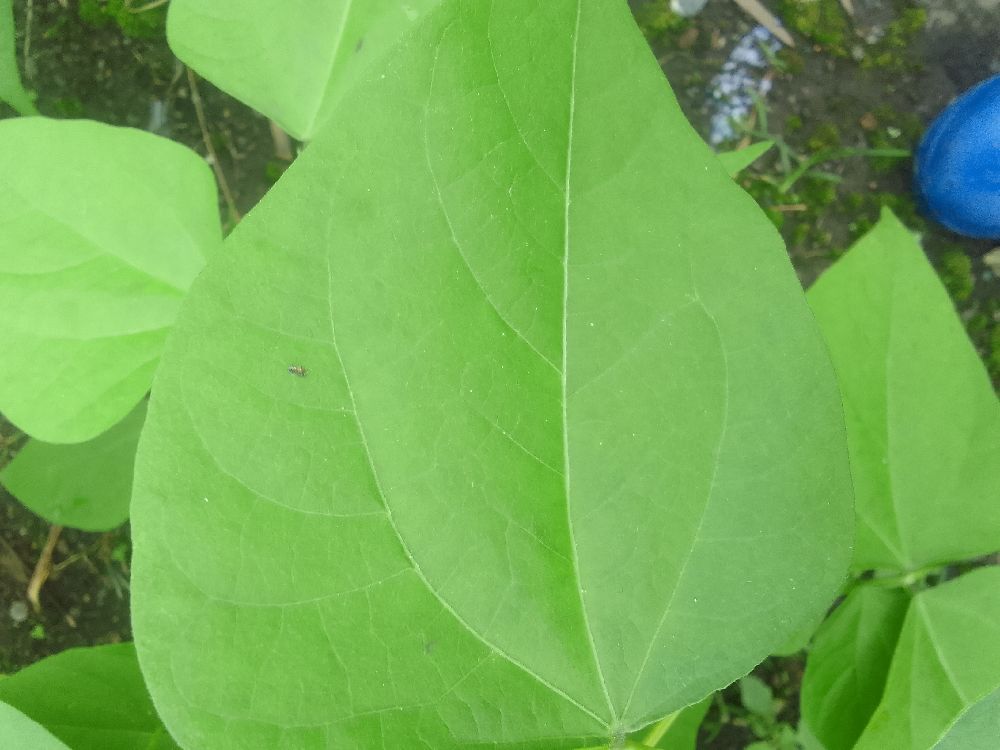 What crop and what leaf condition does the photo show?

common bean, healthy
